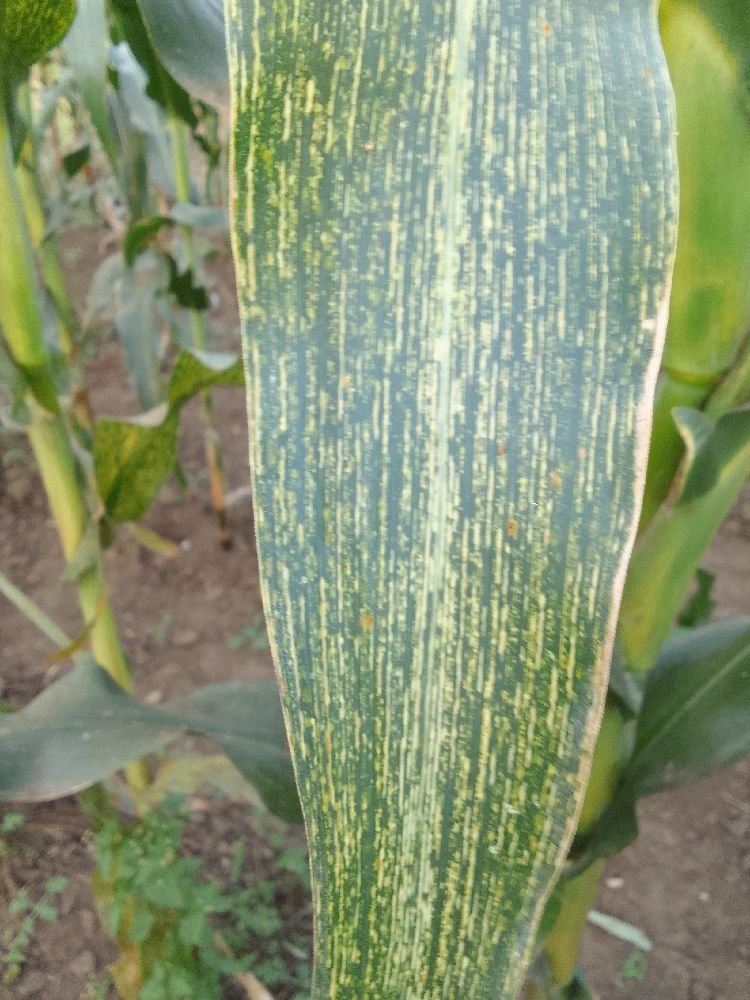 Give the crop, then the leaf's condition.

maize, maize streak virus
